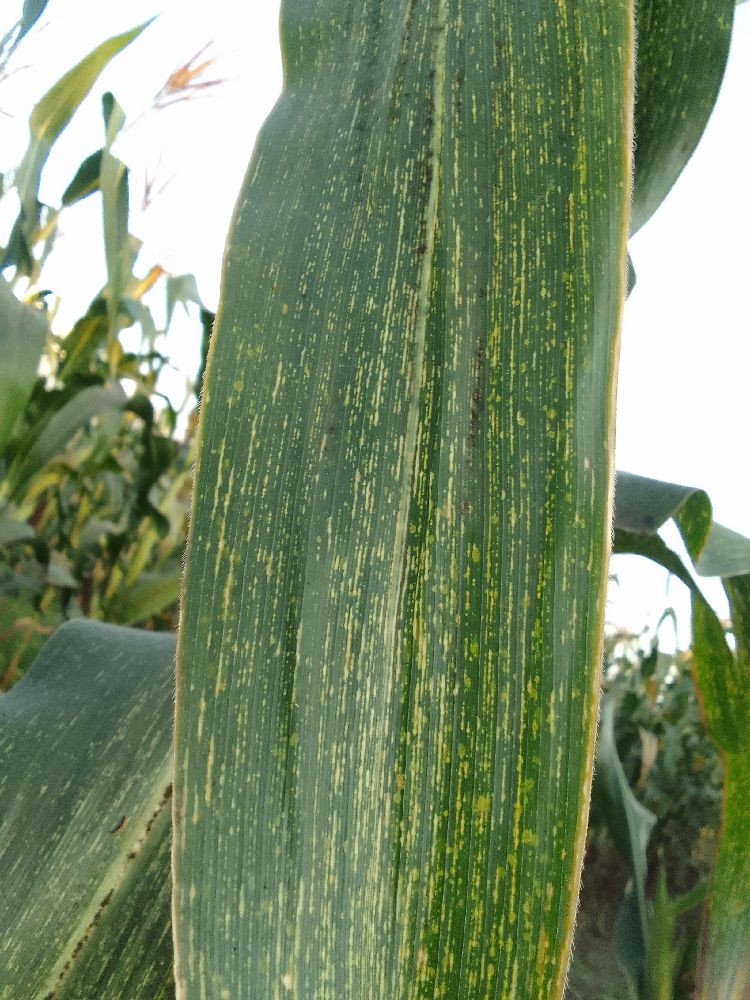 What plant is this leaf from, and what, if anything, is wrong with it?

maize, maize streak virus
